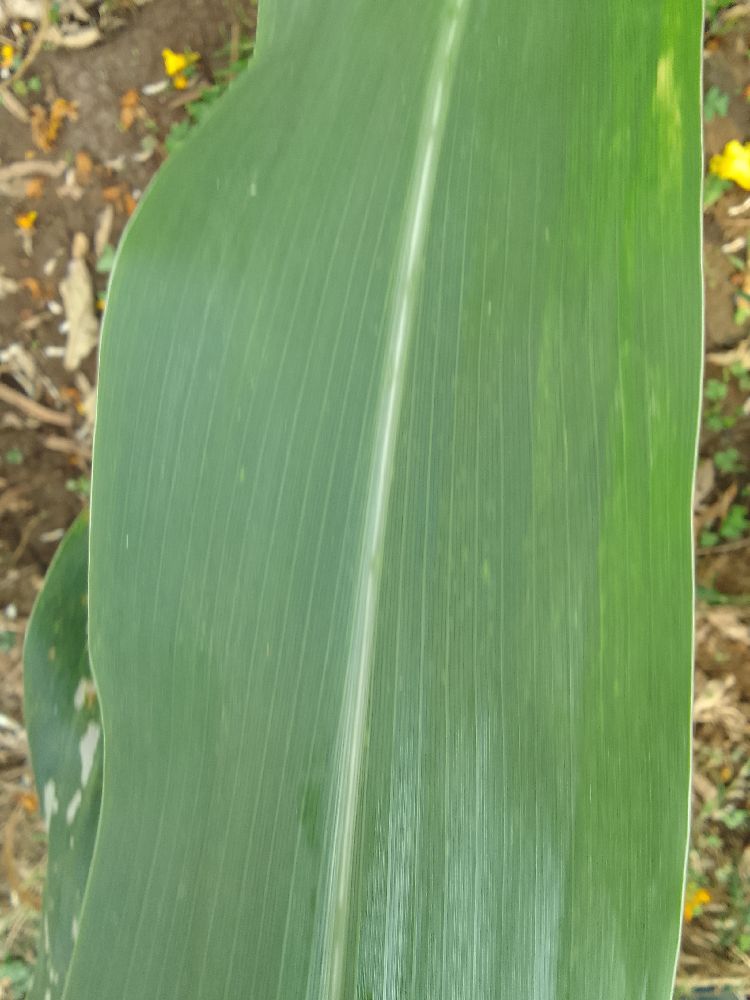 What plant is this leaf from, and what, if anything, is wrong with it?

maize, healthy
